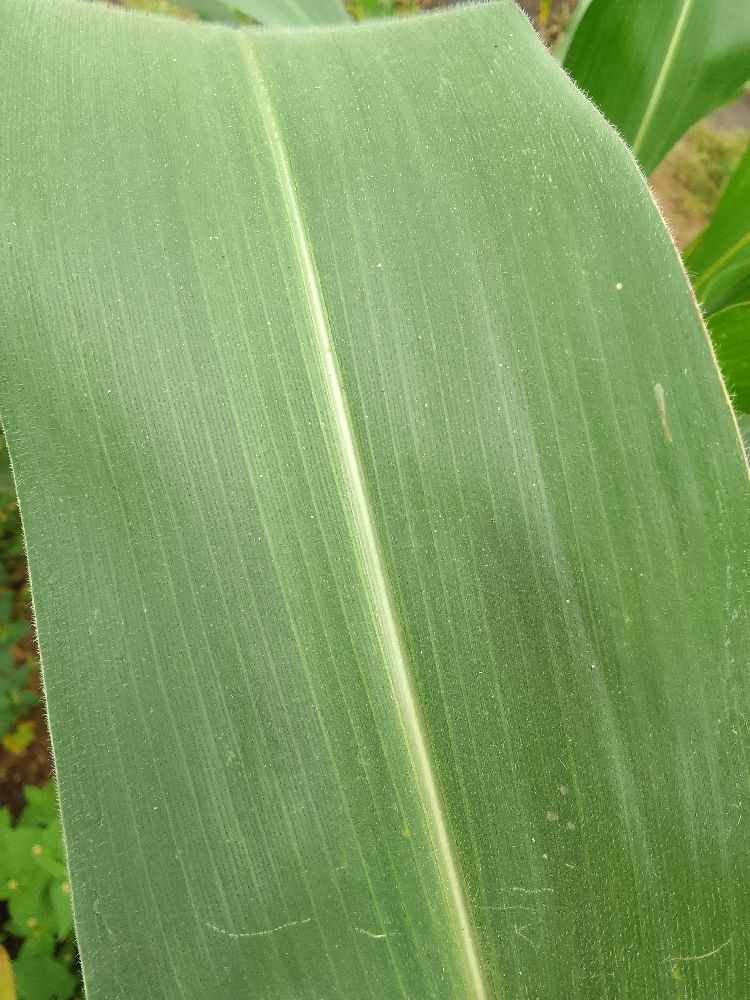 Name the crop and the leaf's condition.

maize, healthy
